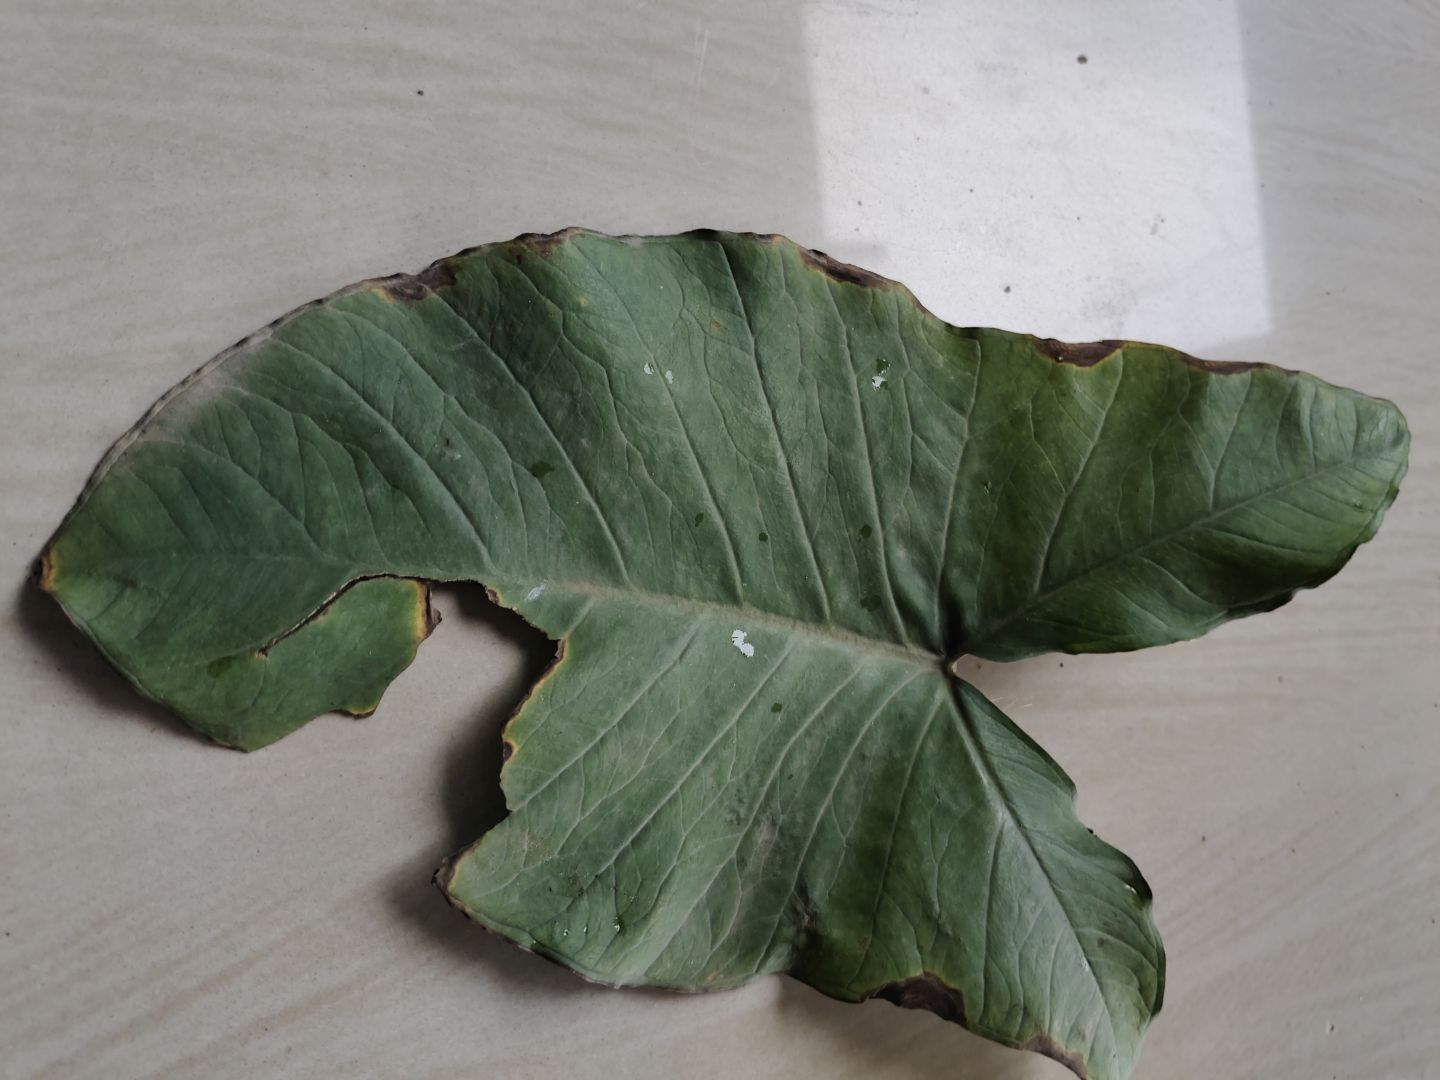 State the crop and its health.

taro, leaf blight
